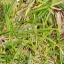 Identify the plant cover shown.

grass
